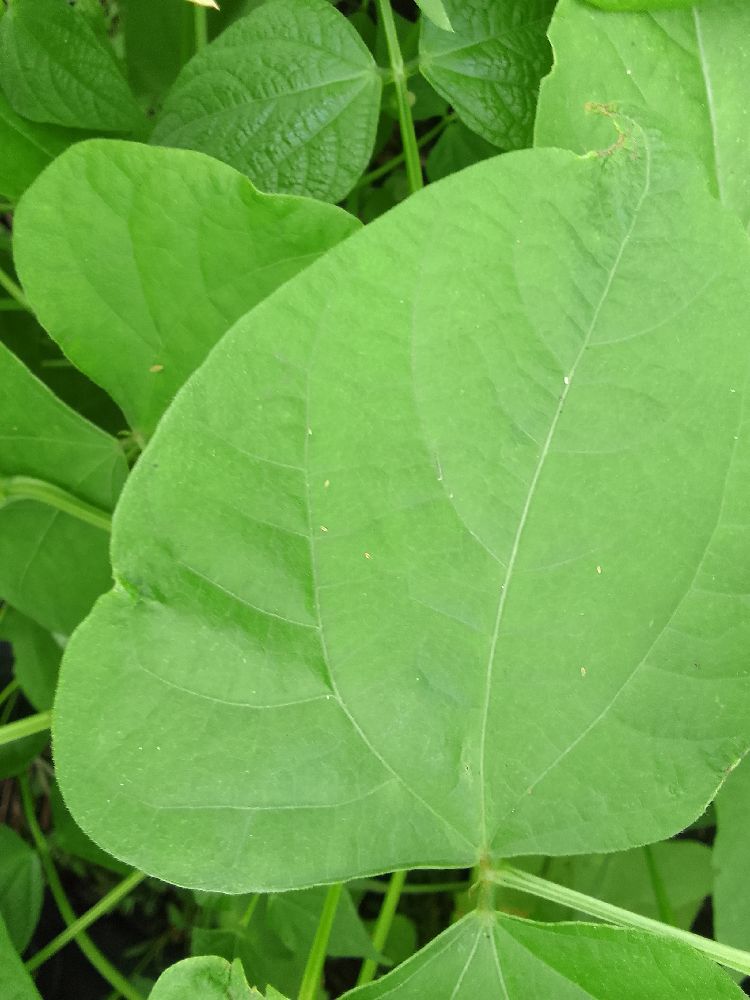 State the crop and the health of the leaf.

common bean, healthy
